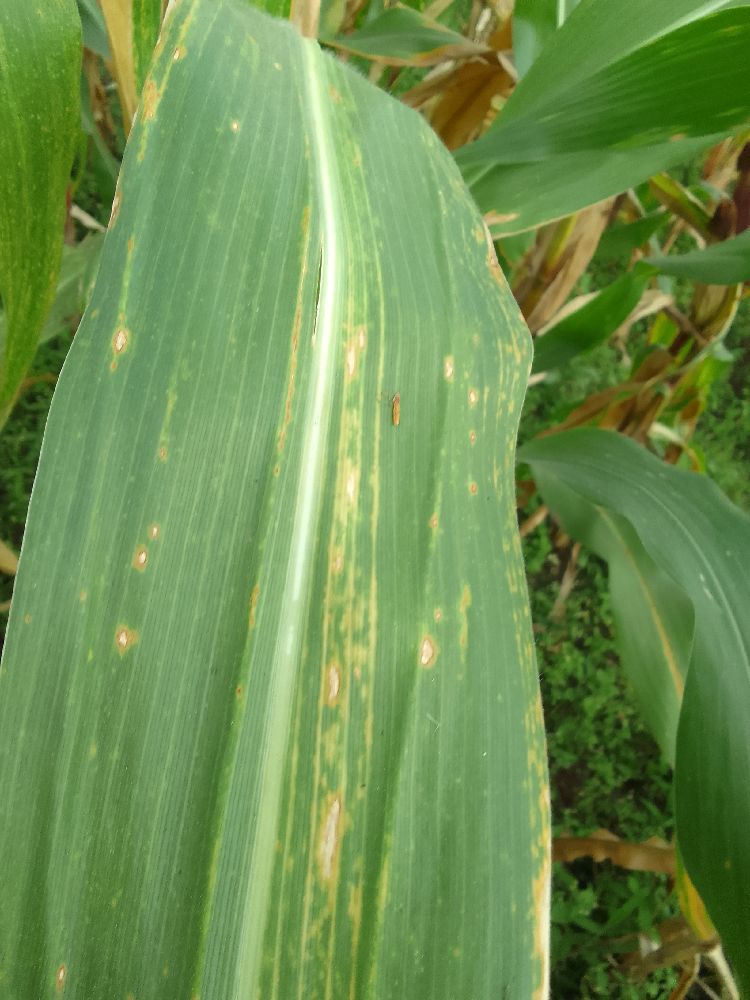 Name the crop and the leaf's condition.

maize, maize lethal necrosis
